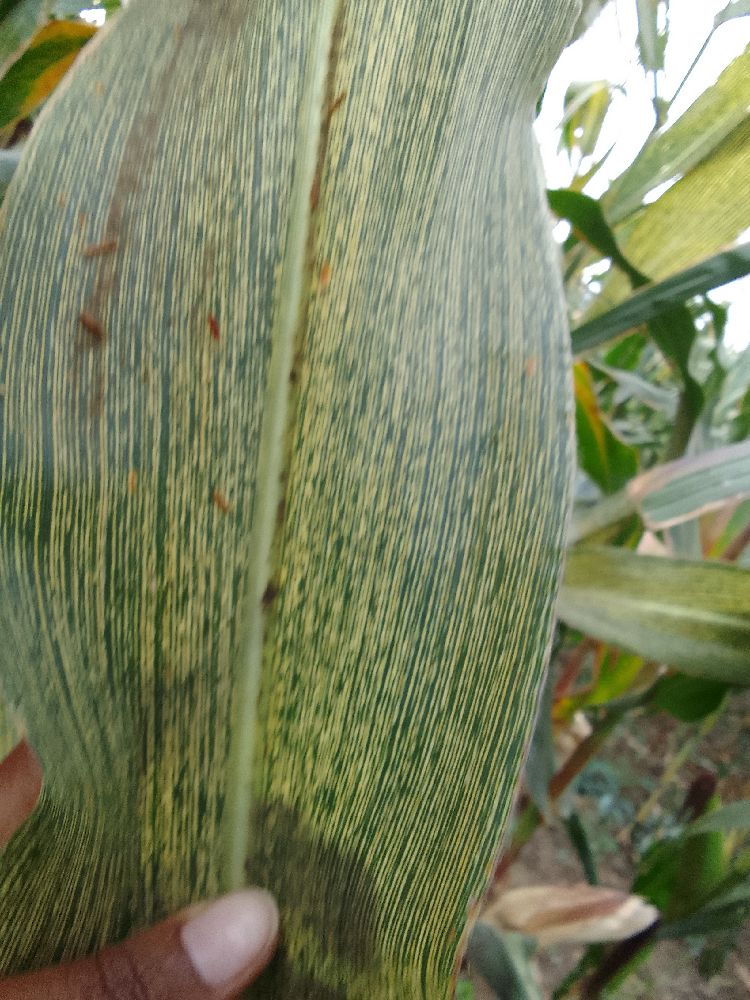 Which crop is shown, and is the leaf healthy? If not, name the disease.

maize, maize streak virus
